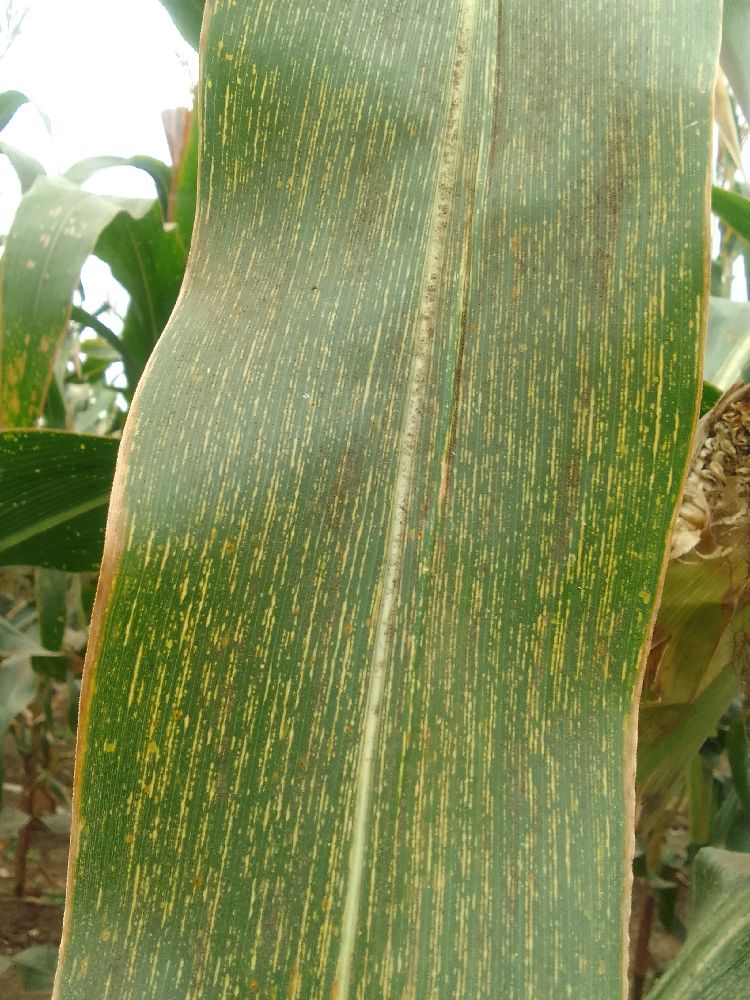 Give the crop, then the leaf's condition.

maize, maize streak virus
